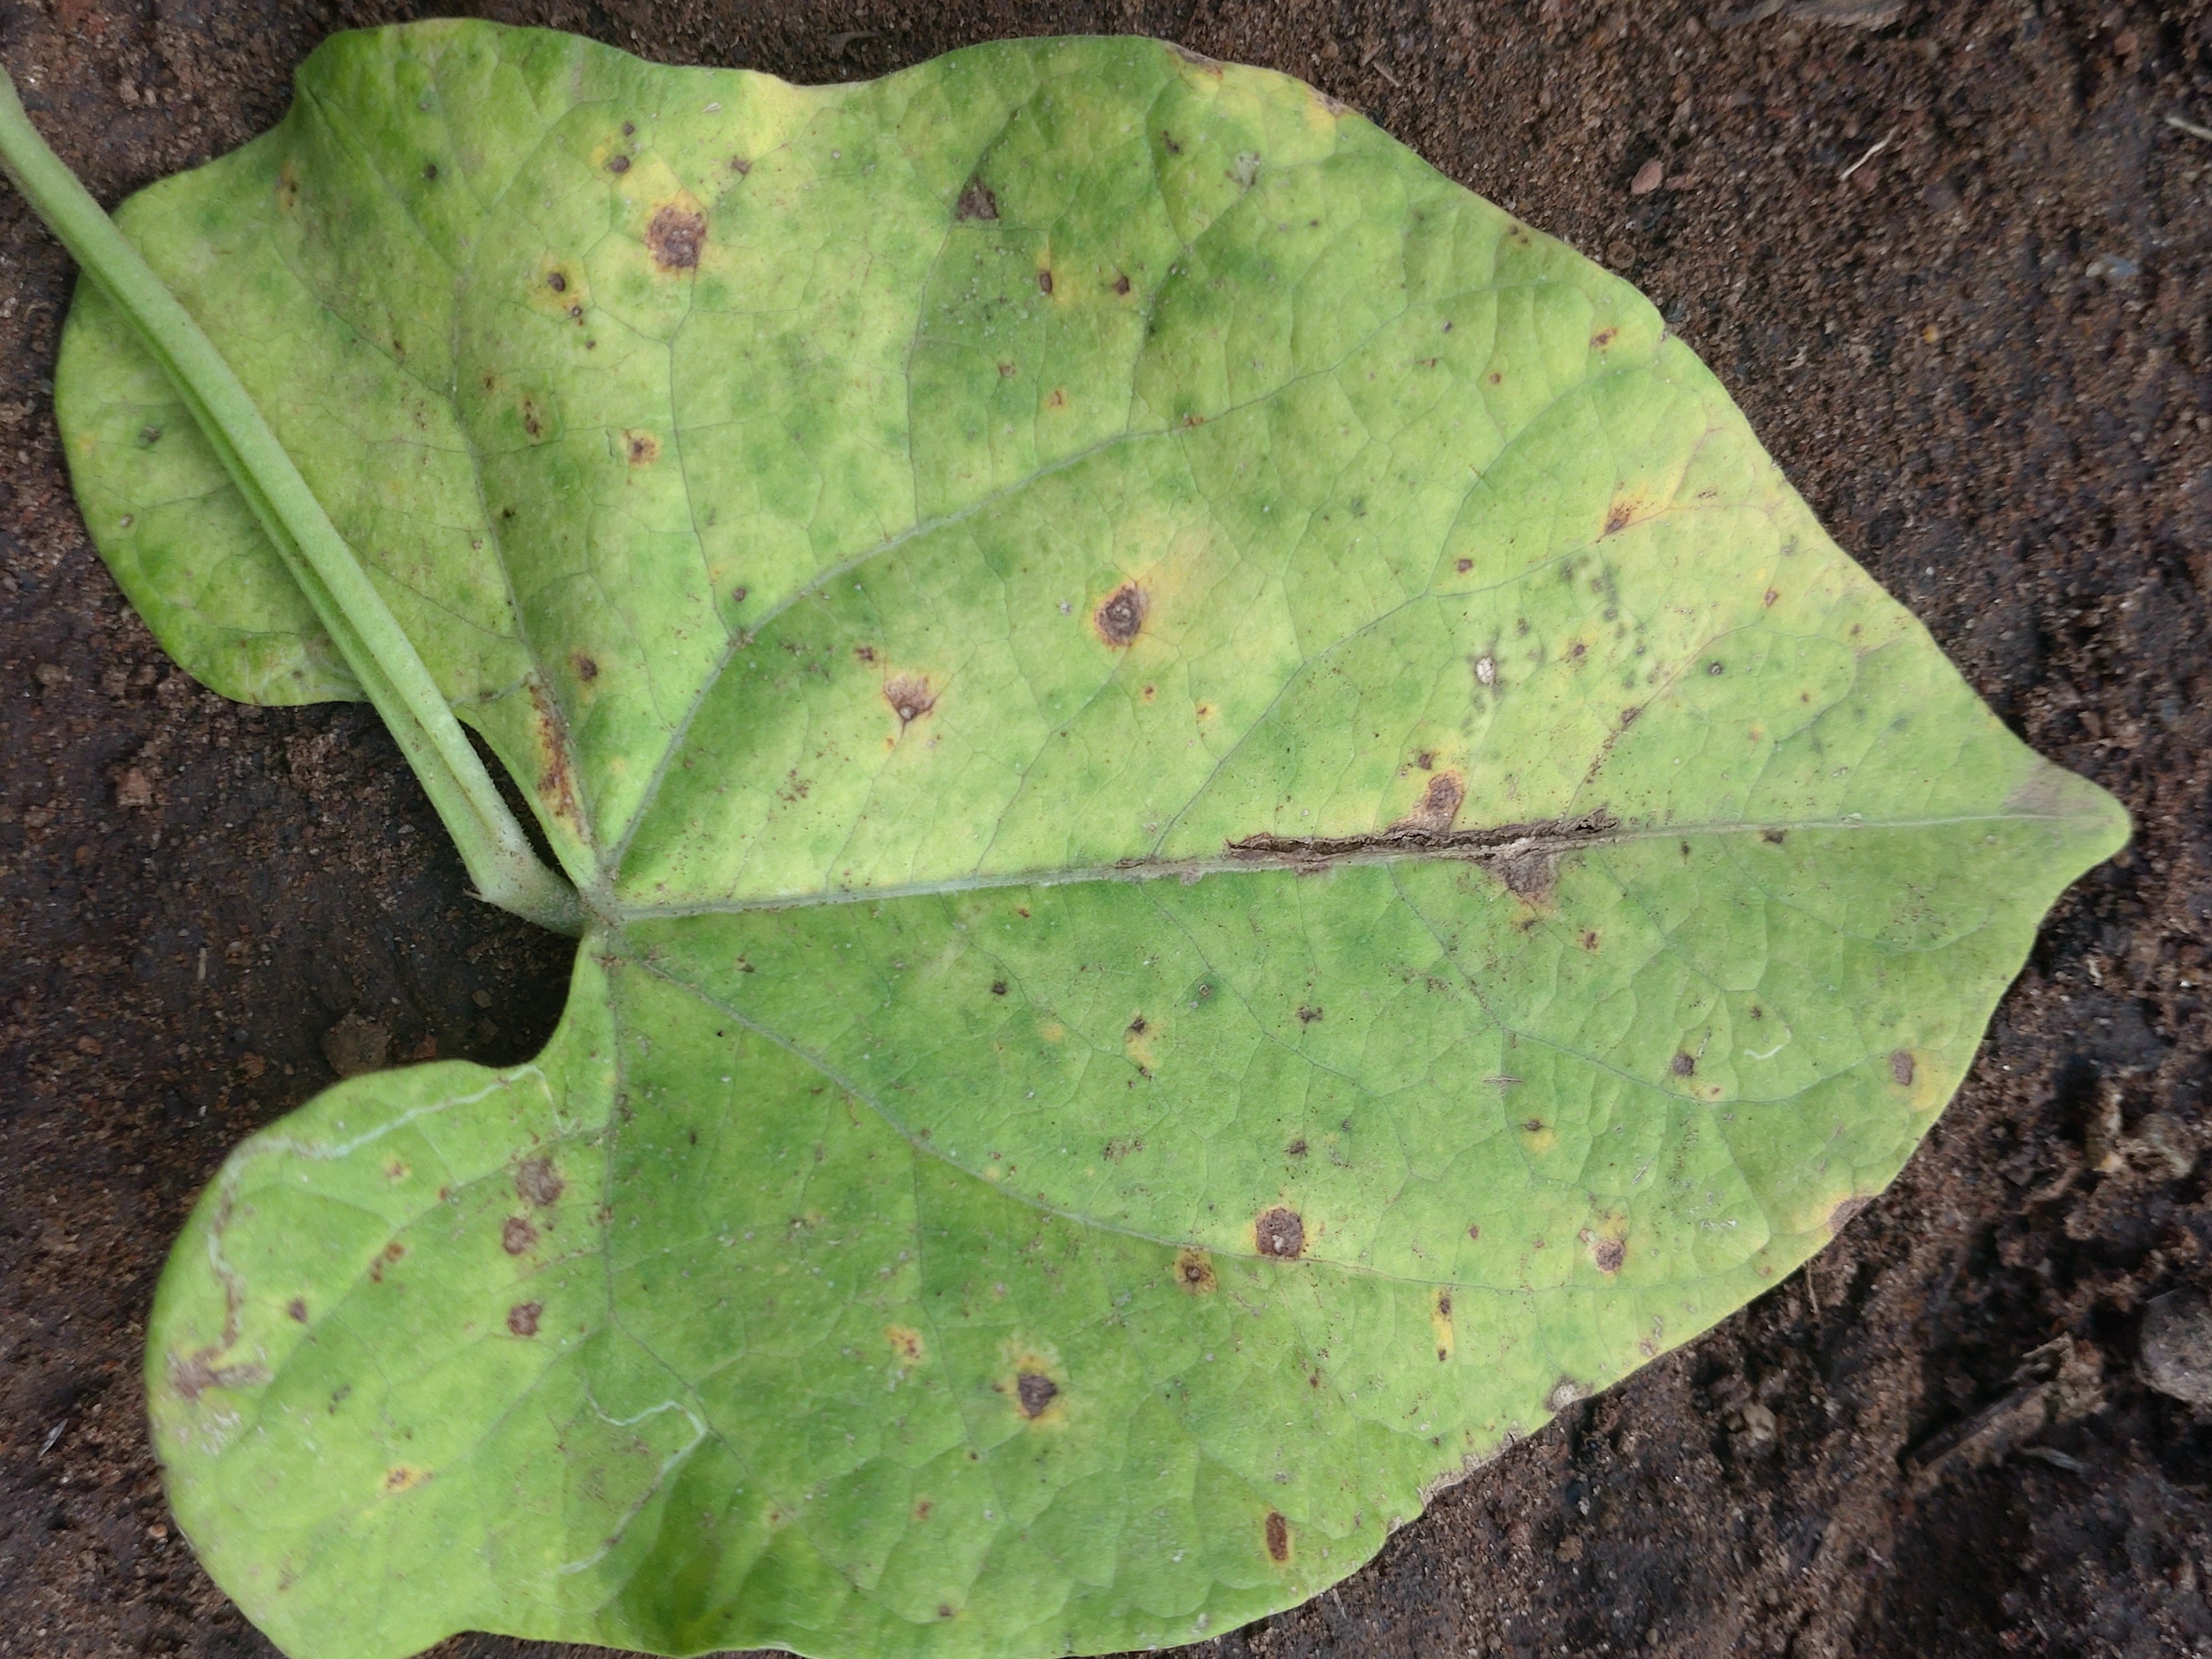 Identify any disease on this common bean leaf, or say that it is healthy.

anthracnose
